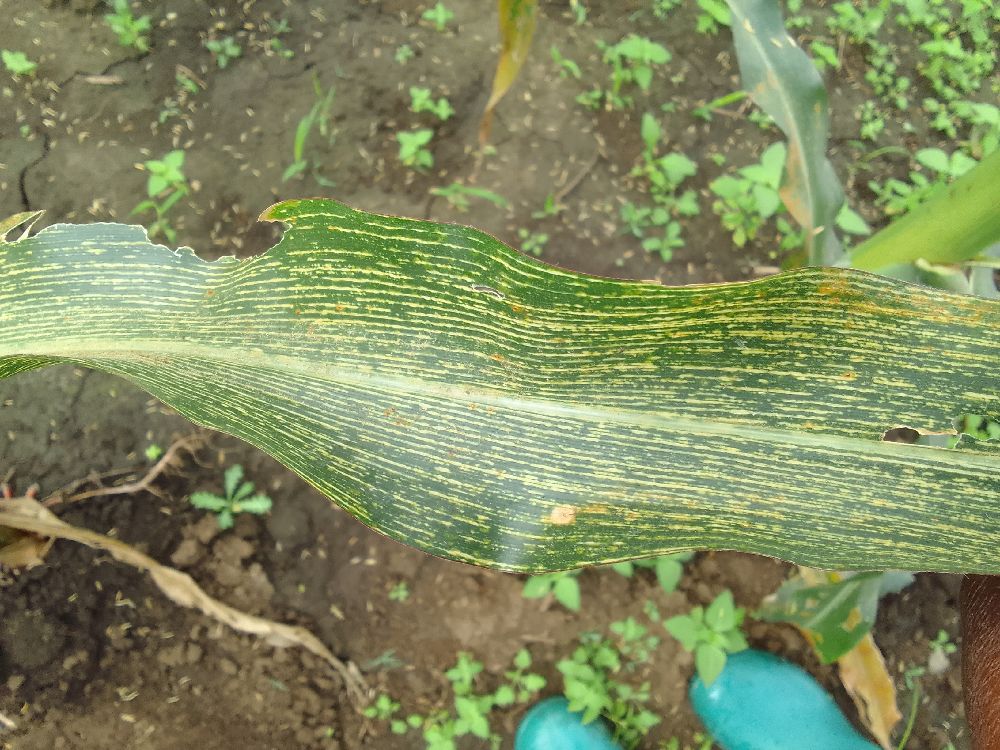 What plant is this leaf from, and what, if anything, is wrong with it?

maize, maize streak virus
